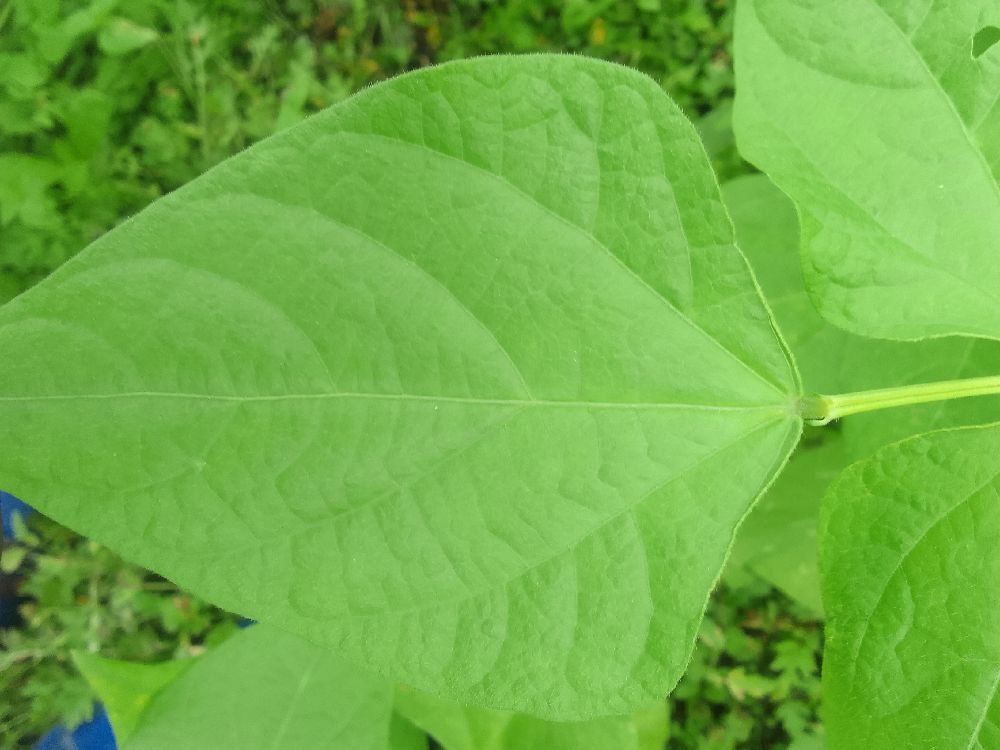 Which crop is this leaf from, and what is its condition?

common bean, healthy
